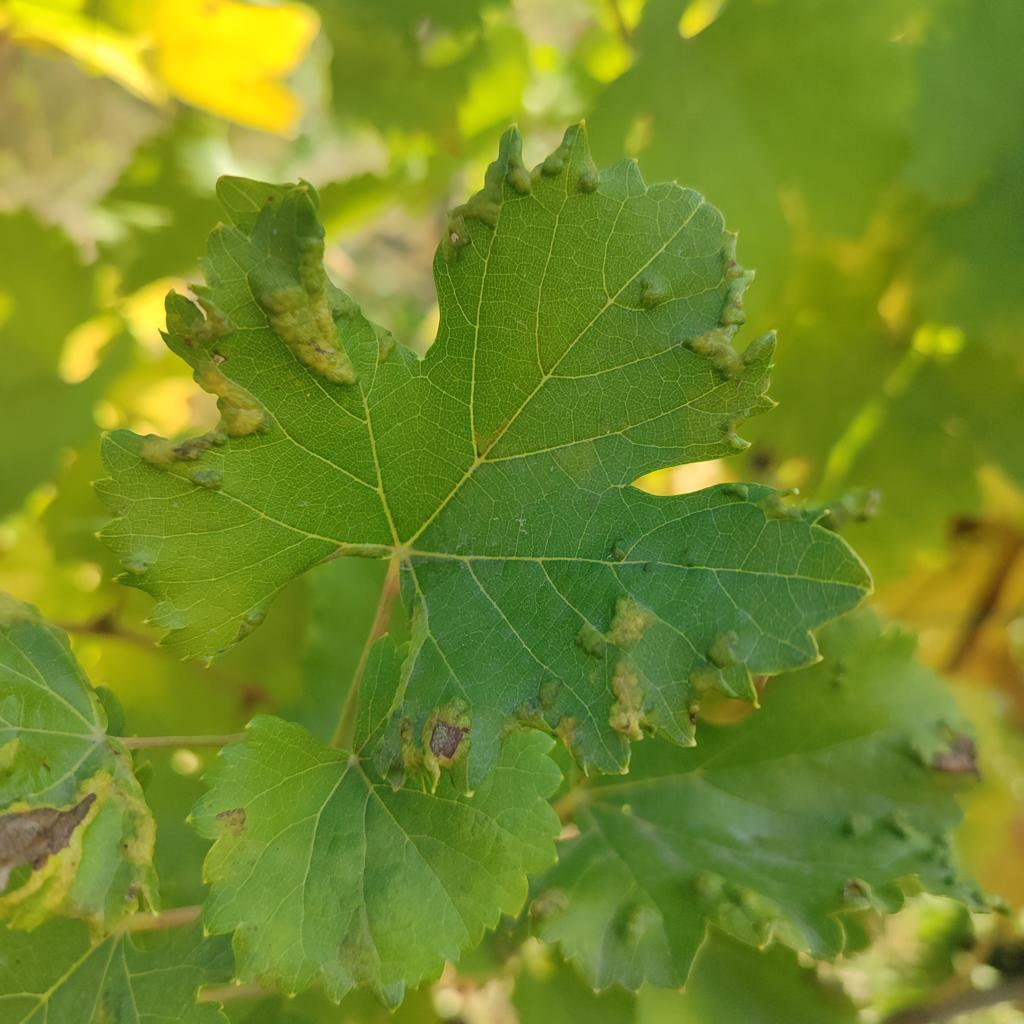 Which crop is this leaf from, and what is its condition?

grapevine, erineum mite
